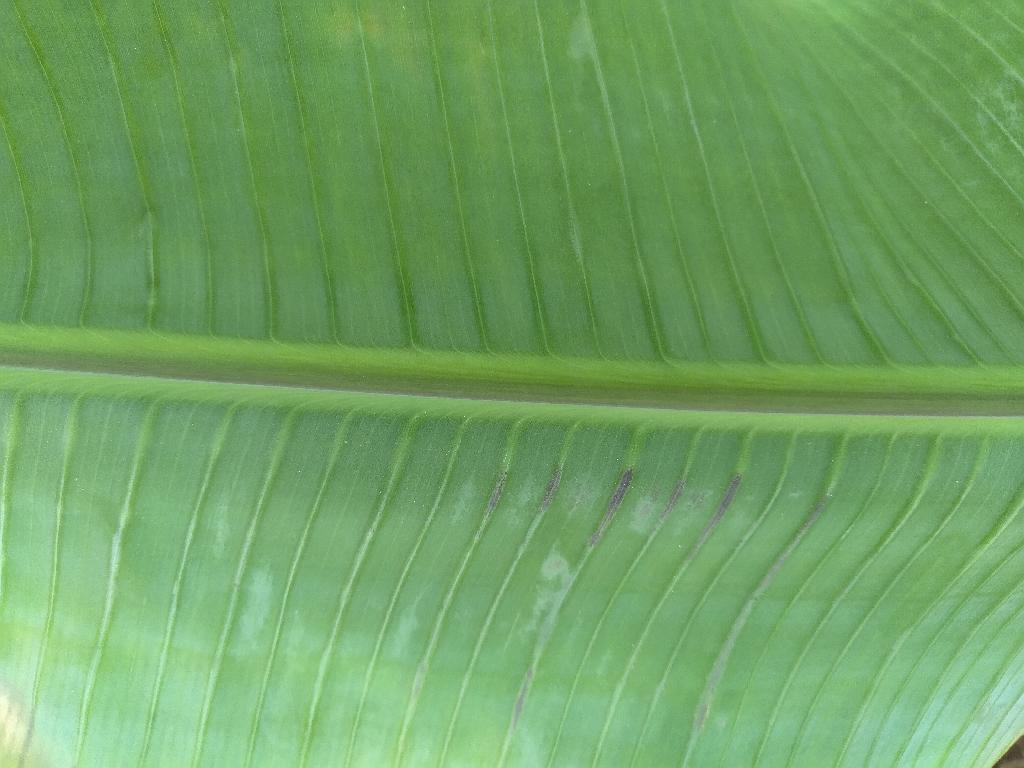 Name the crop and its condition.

banana, healthy
